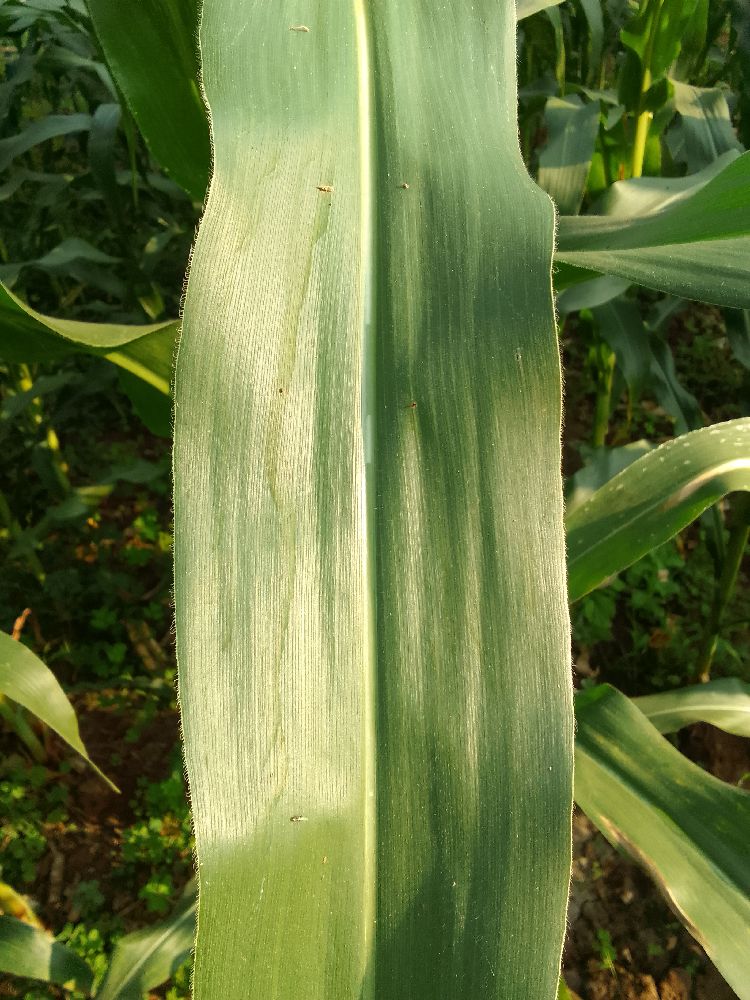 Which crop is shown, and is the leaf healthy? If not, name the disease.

maize, healthy
